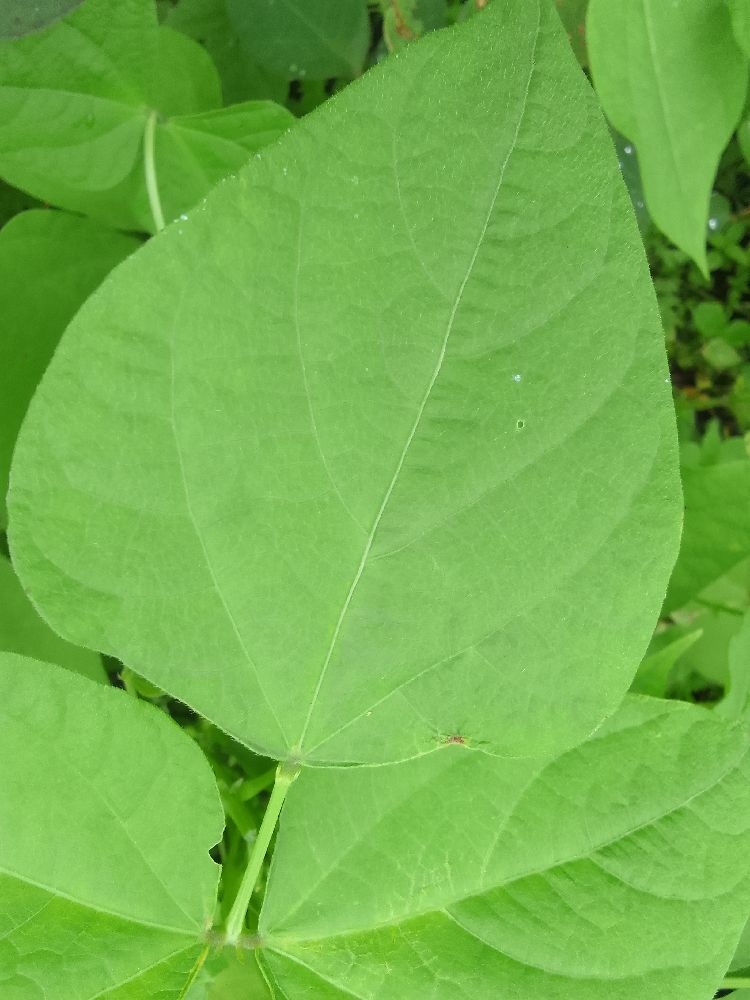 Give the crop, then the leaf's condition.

common bean, healthy
